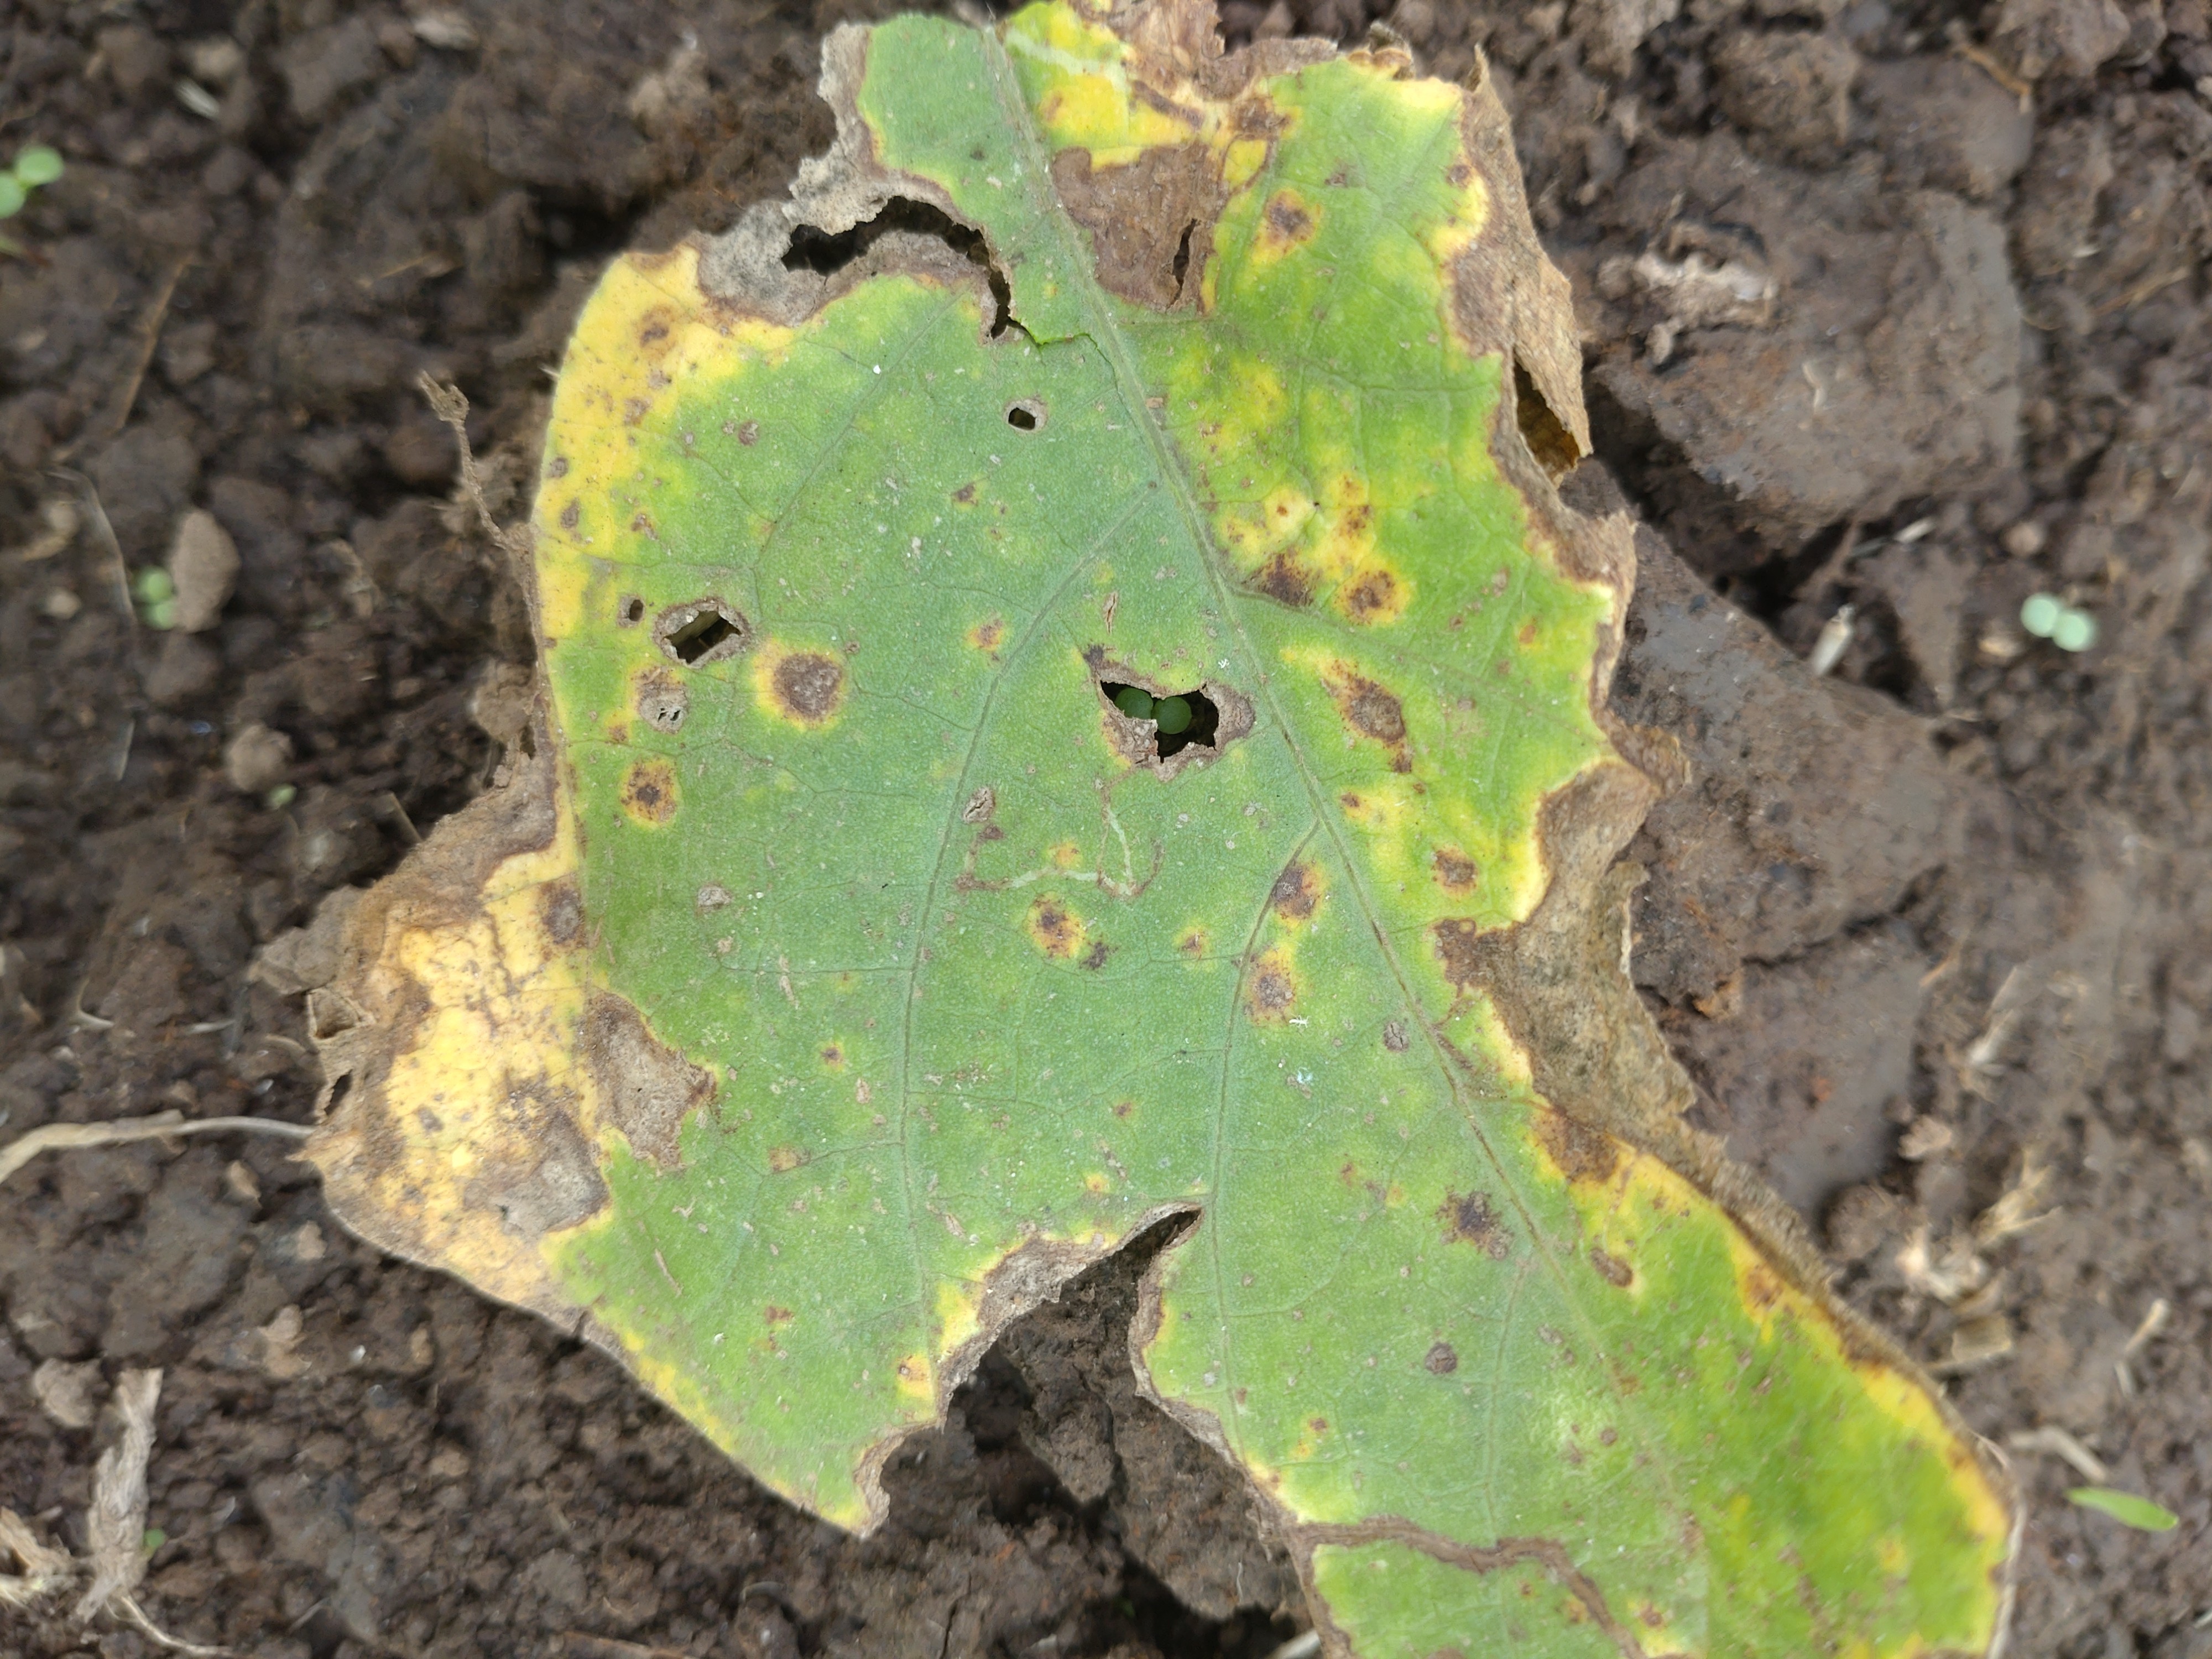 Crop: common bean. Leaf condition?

rust
